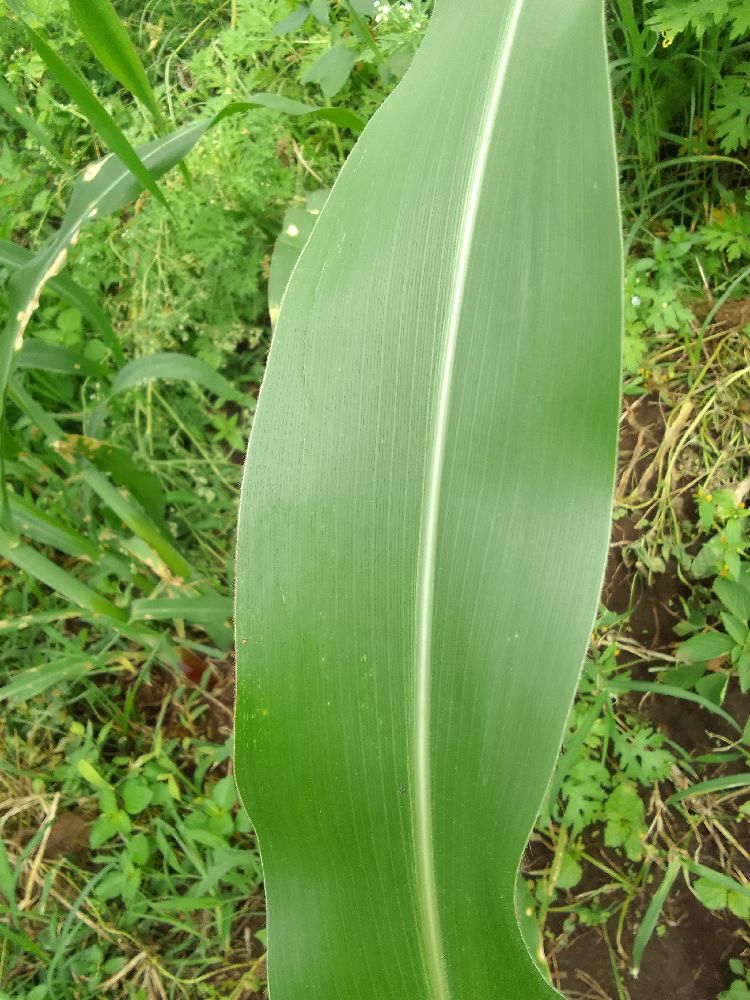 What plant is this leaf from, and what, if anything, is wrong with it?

maize, healthy
